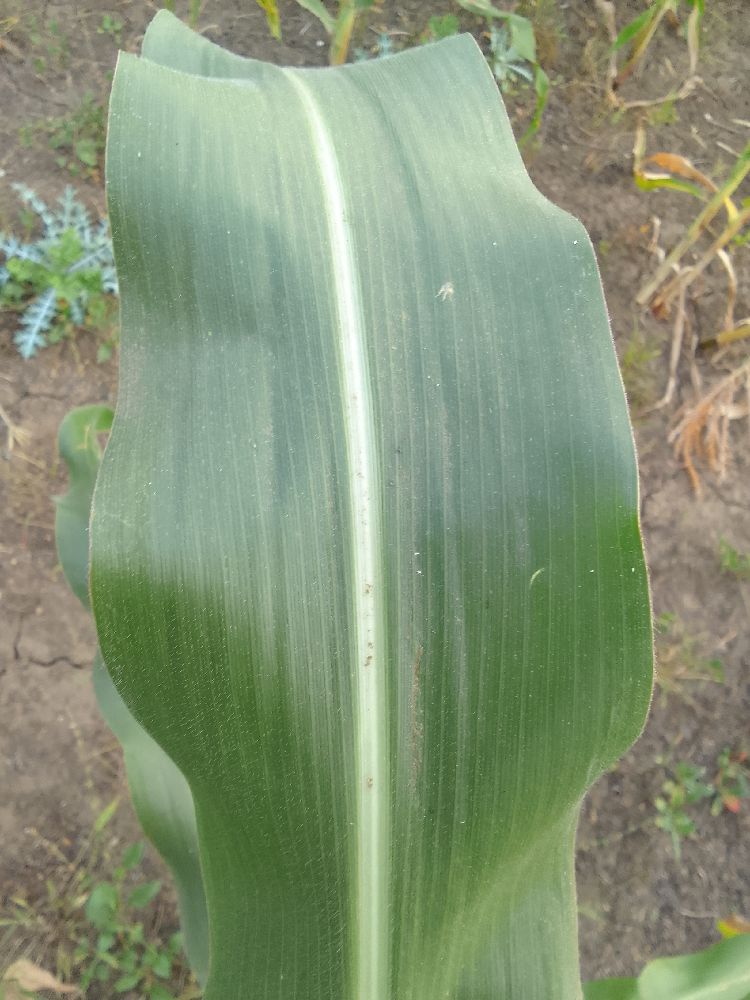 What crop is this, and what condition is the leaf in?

maize, healthy
